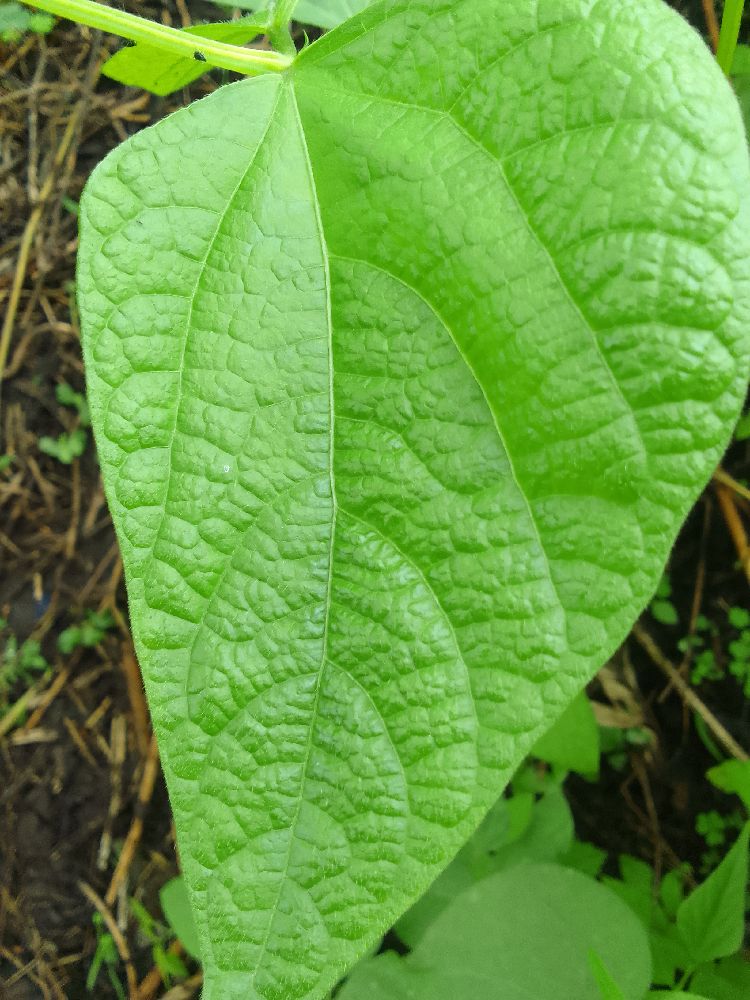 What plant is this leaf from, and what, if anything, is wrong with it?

common bean, healthy
